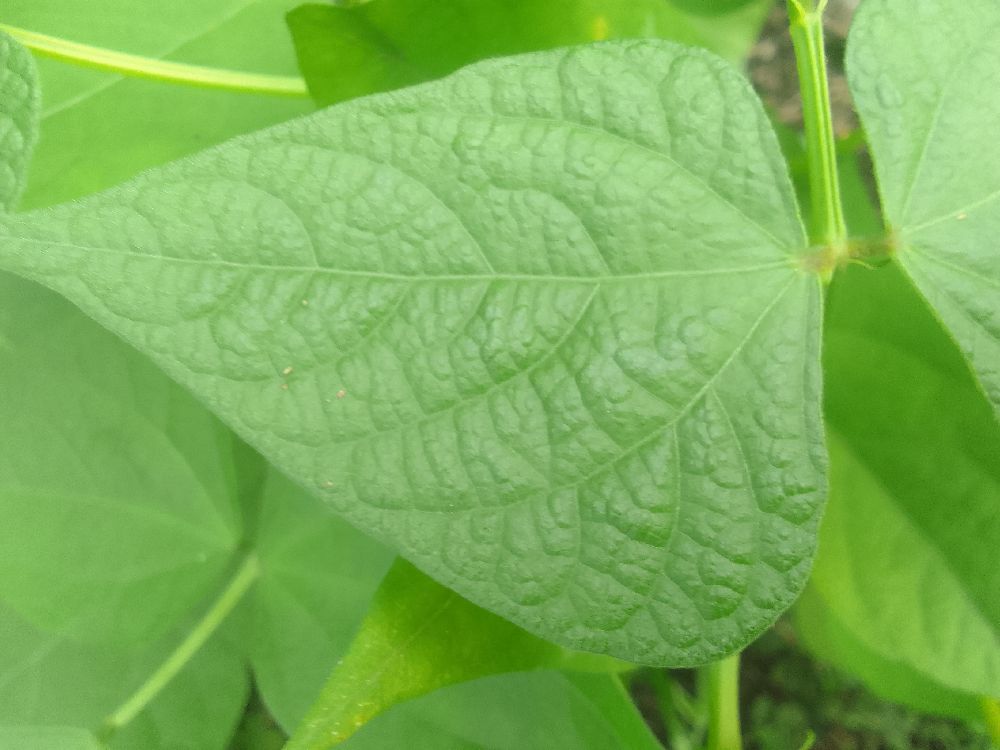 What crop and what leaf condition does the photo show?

common bean, healthy
